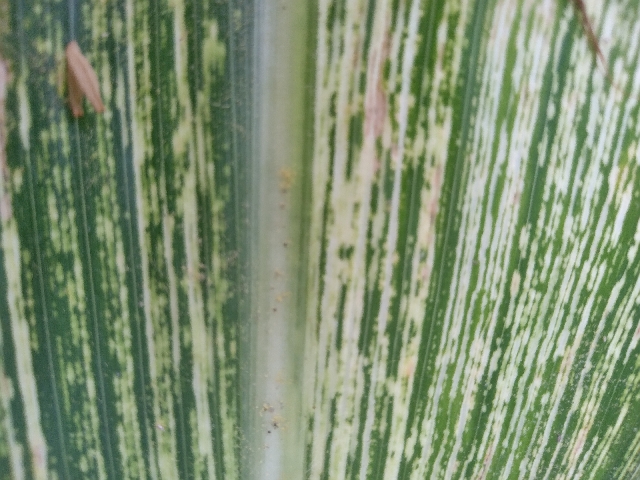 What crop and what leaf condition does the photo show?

maize, maize streak virus
